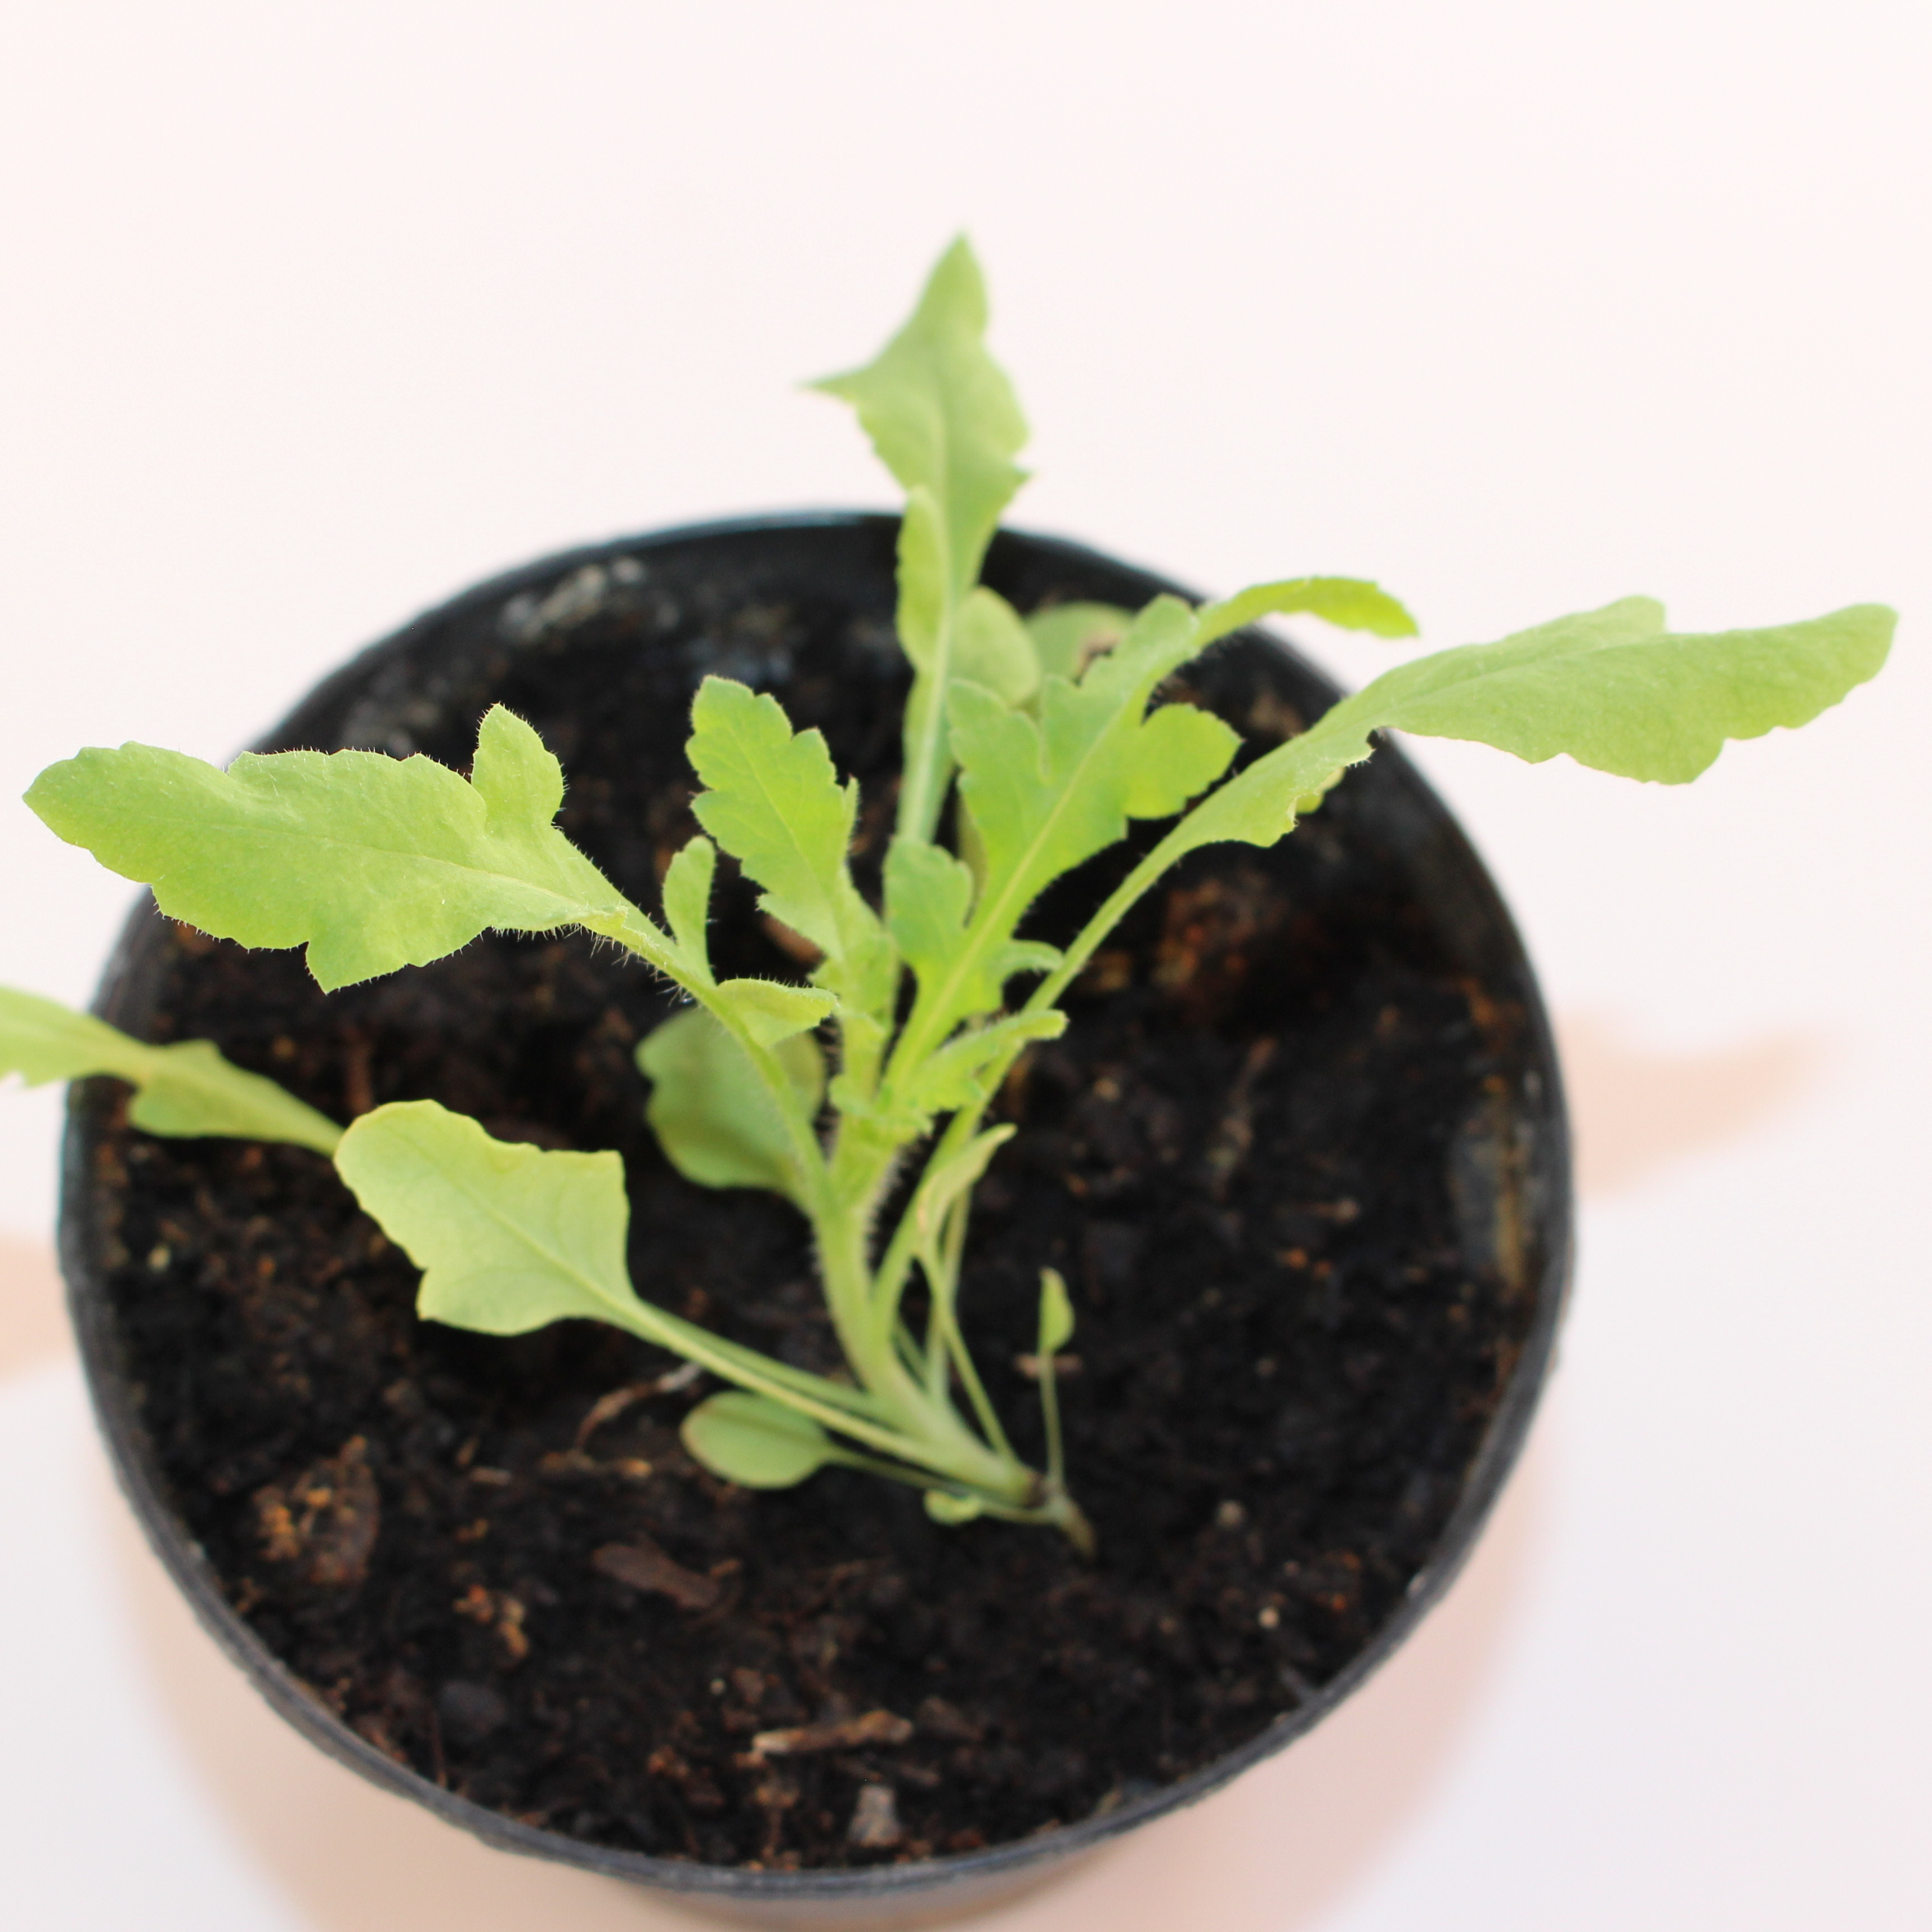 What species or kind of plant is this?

Papaver rhoeas
